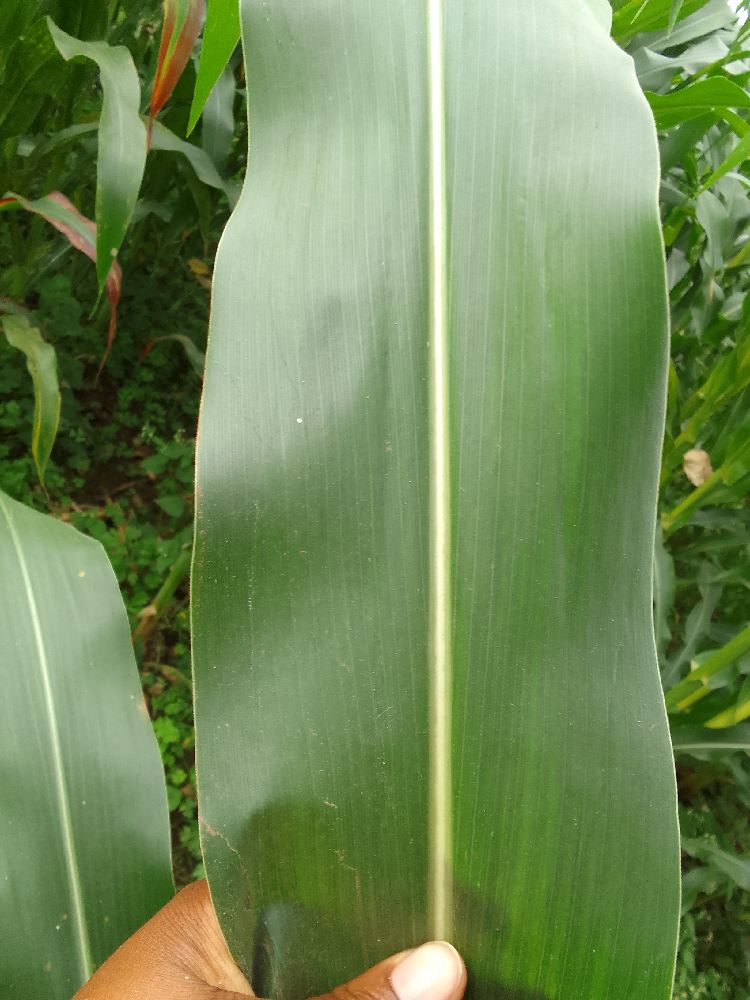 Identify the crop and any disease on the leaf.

maize, healthy
